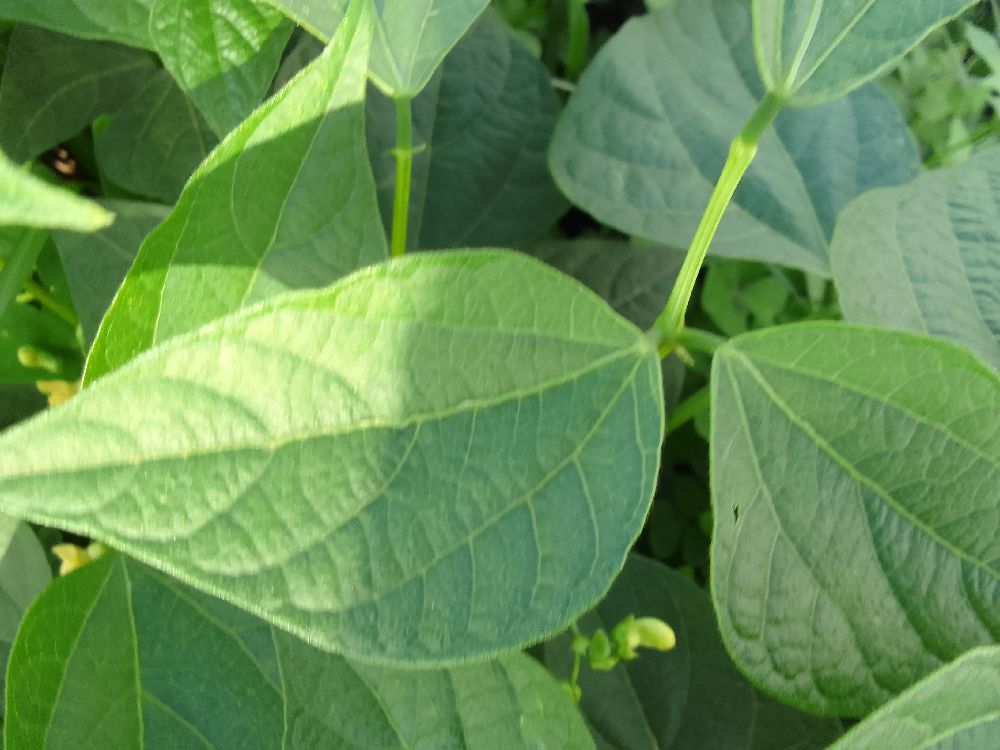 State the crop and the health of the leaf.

common bean, healthy
